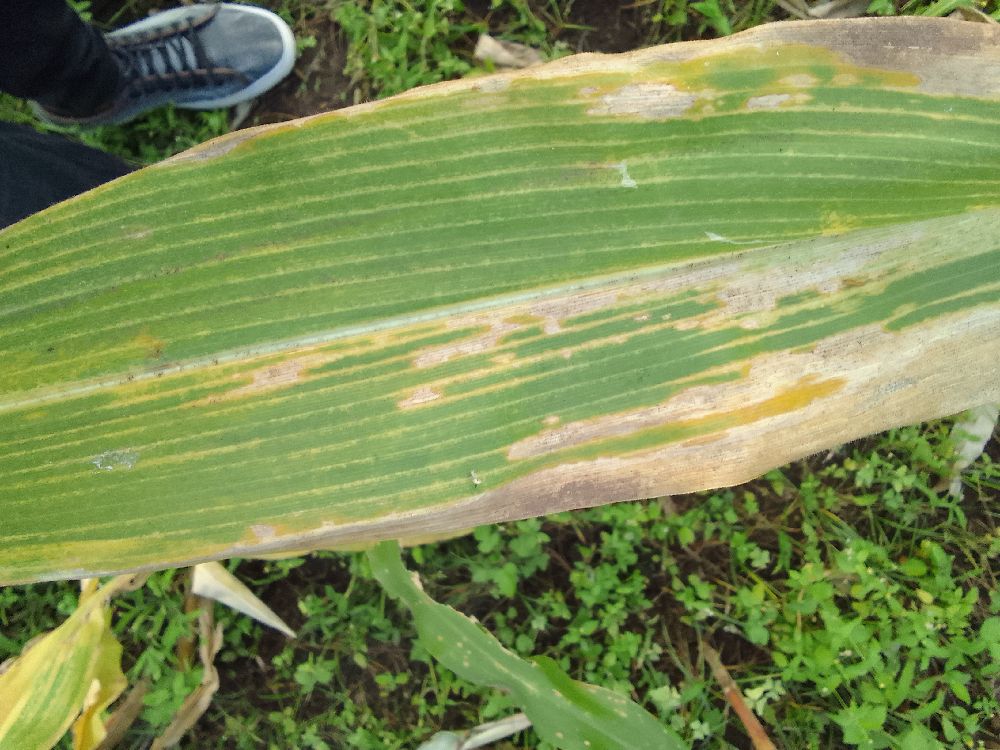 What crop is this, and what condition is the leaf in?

maize, maize lethal necrosis
